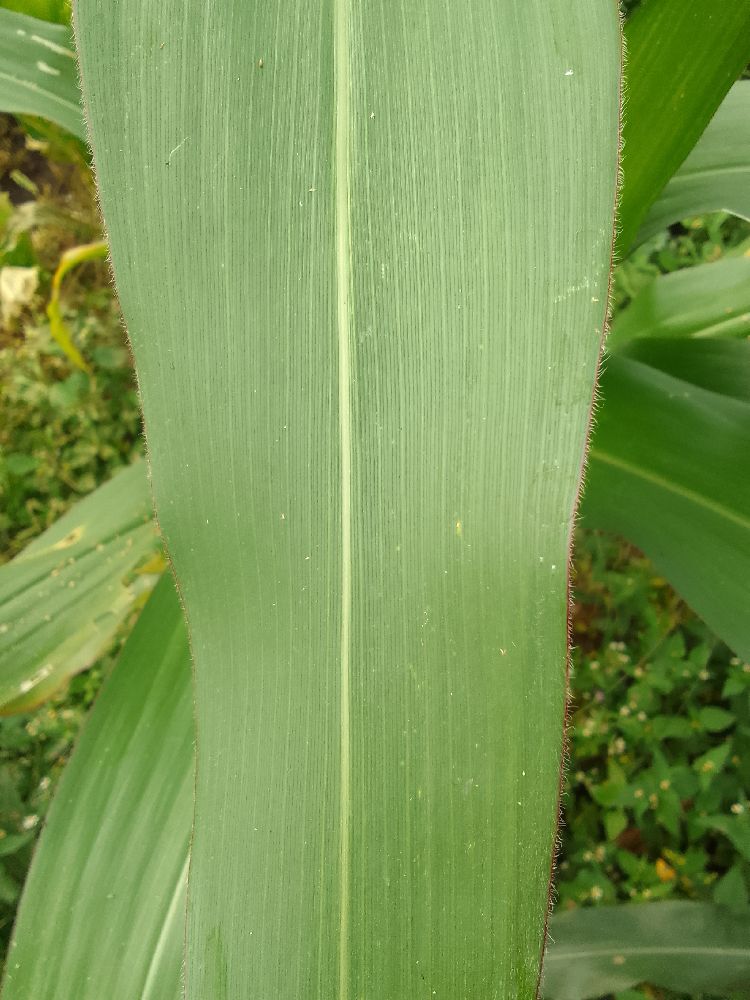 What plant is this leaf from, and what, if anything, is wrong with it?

maize, healthy
